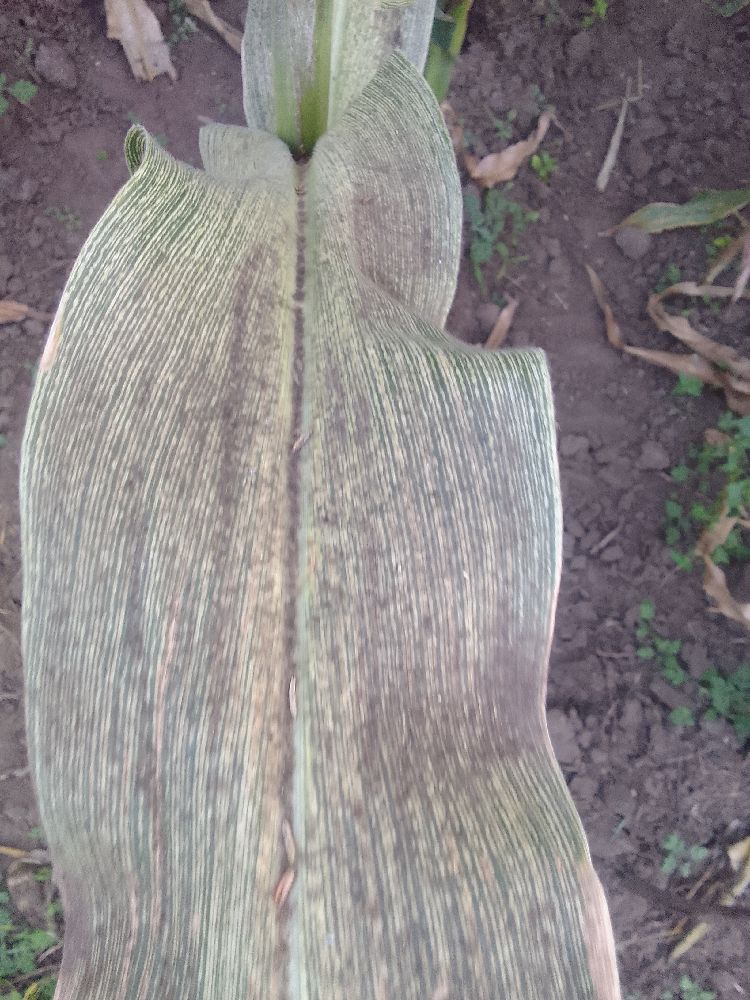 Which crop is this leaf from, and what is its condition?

maize, maize streak virus
